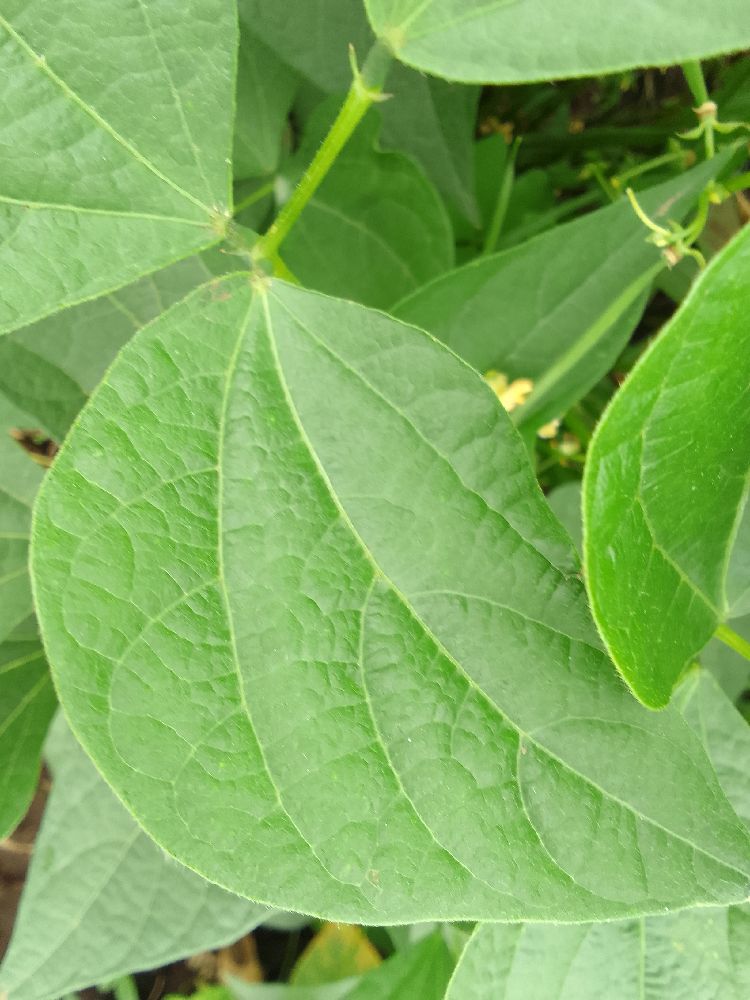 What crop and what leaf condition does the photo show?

common bean, healthy
